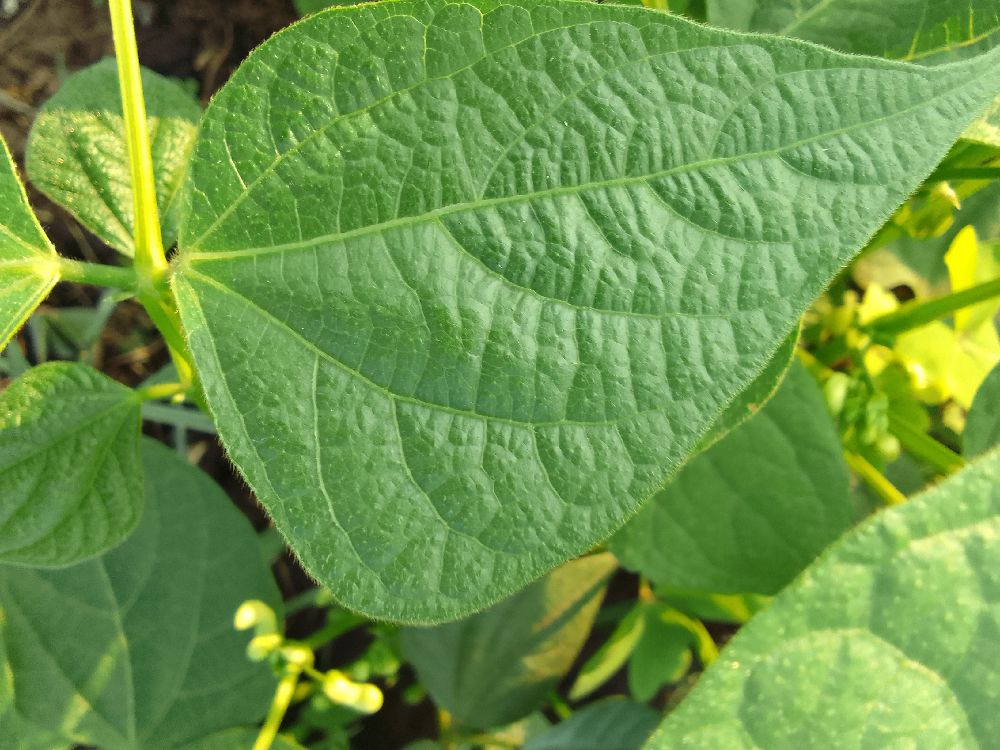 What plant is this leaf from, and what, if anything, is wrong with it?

common bean, healthy
